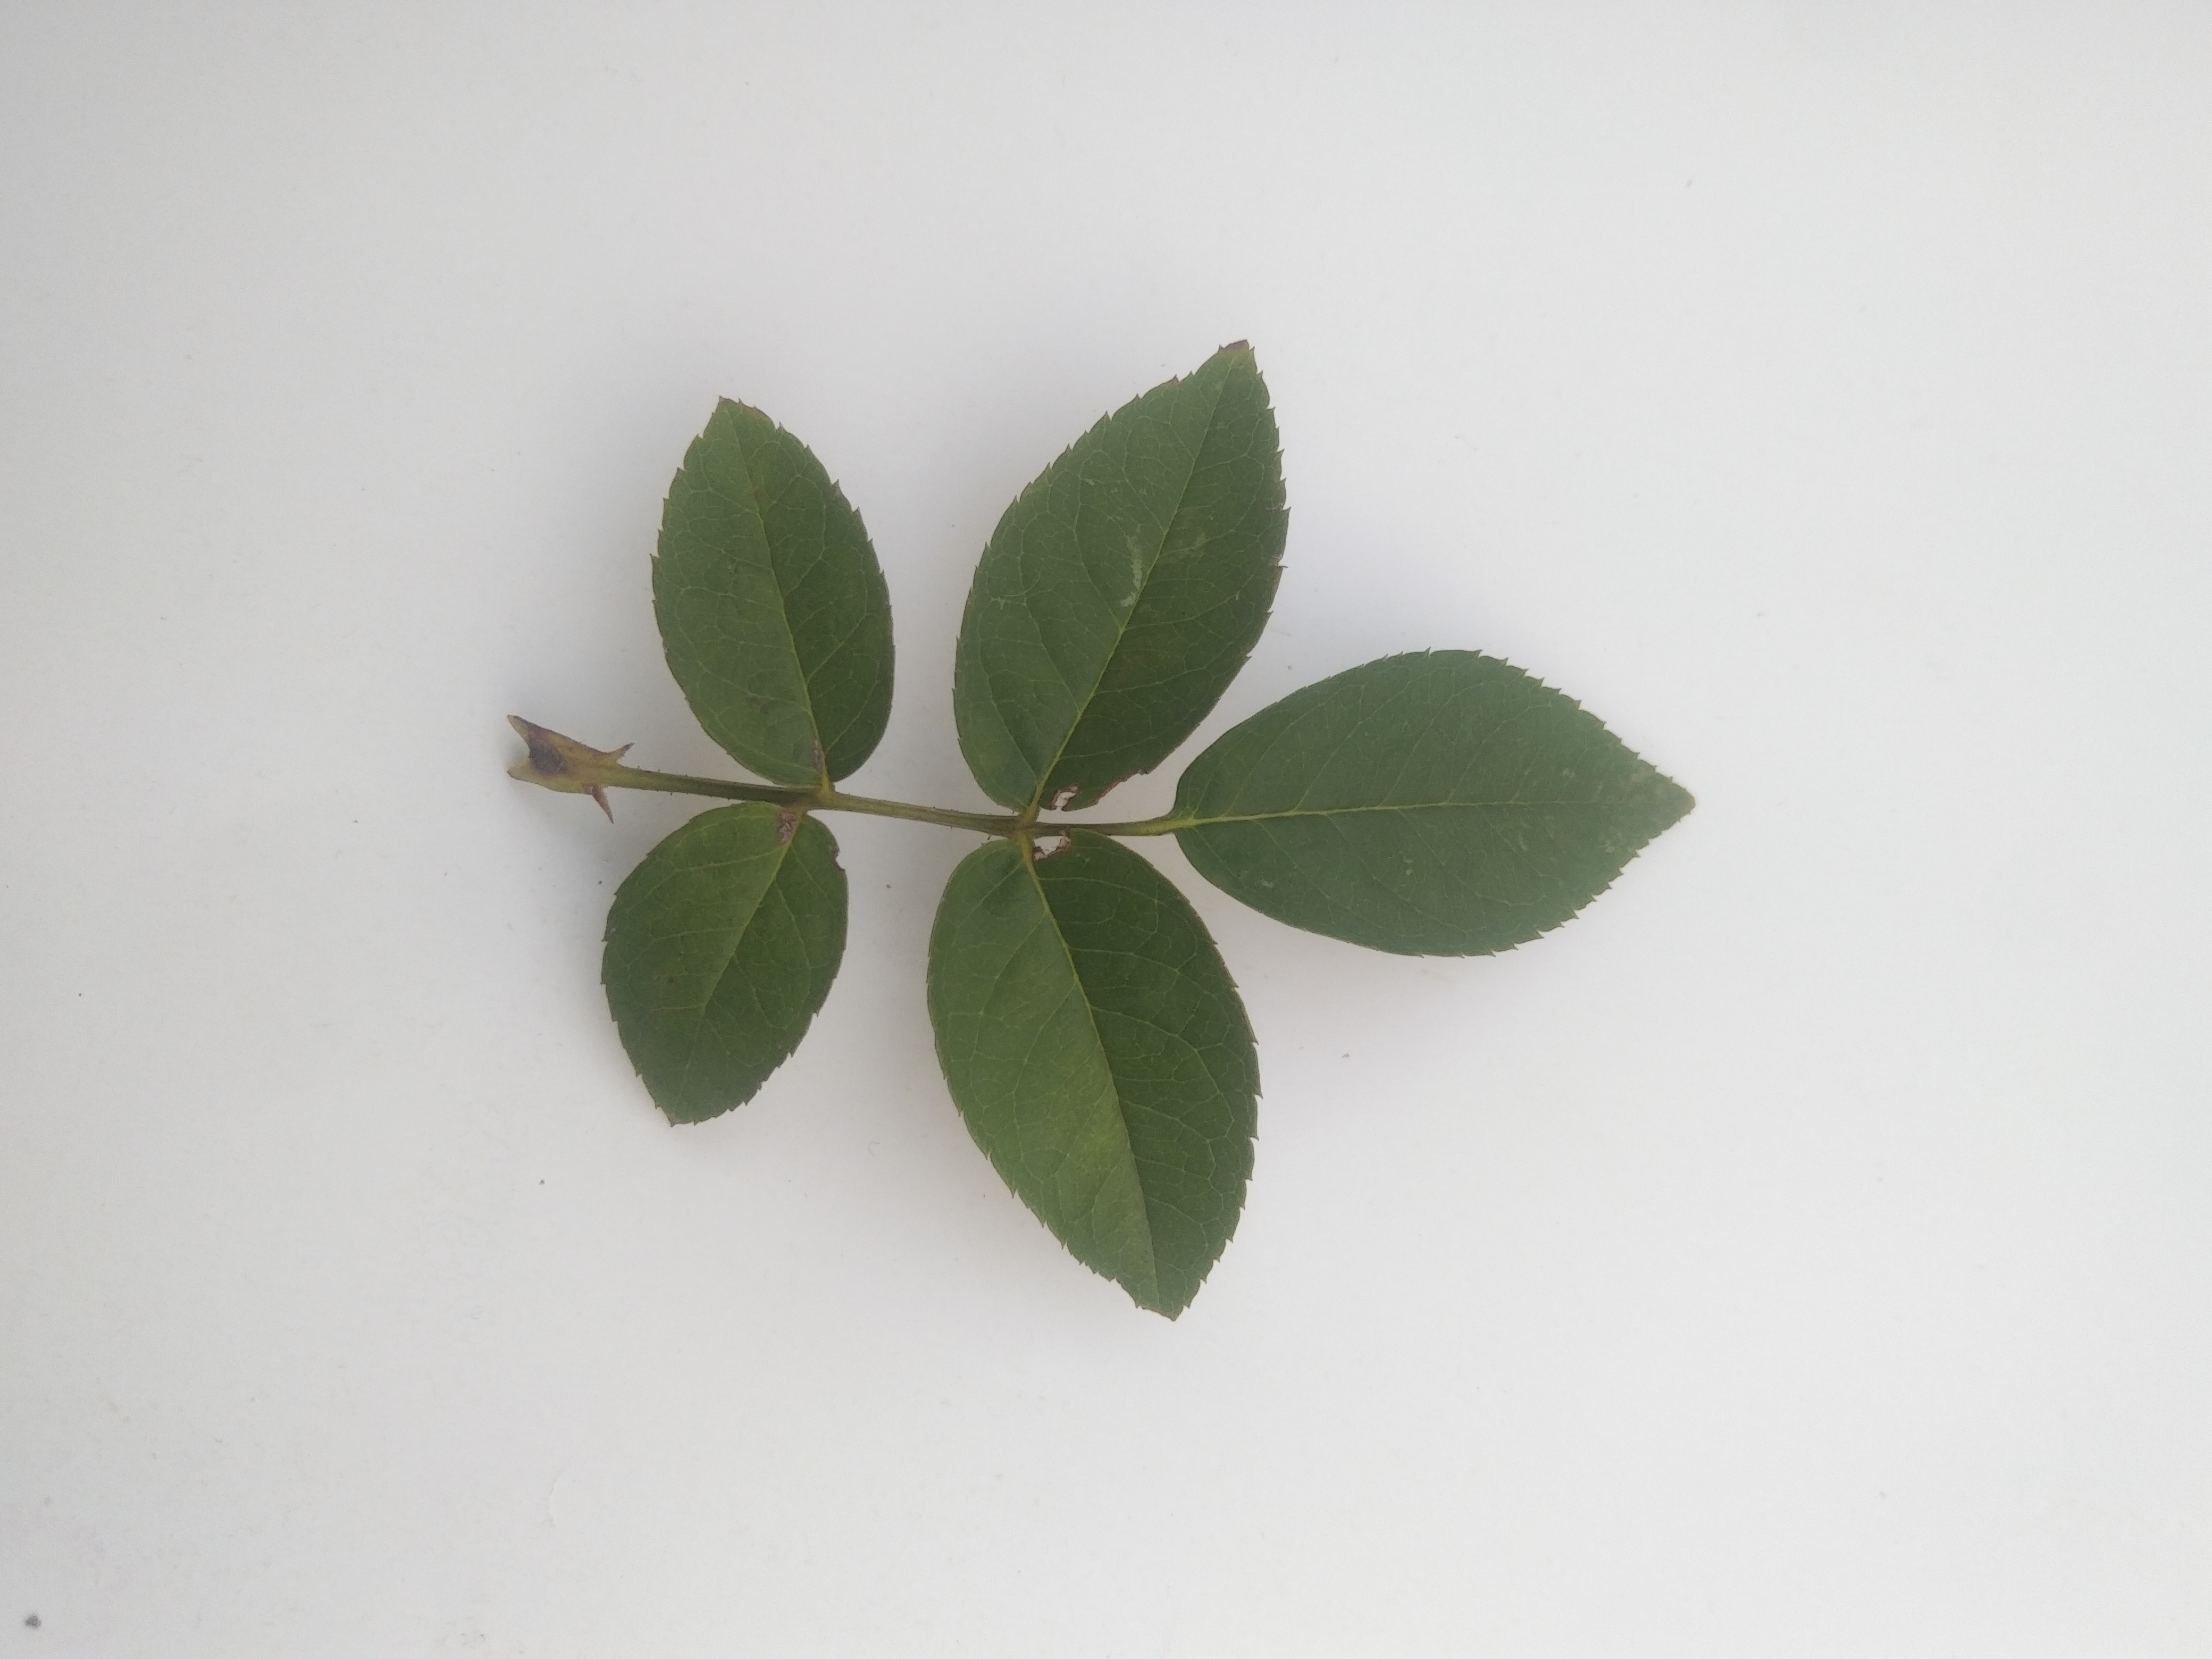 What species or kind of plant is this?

rose
